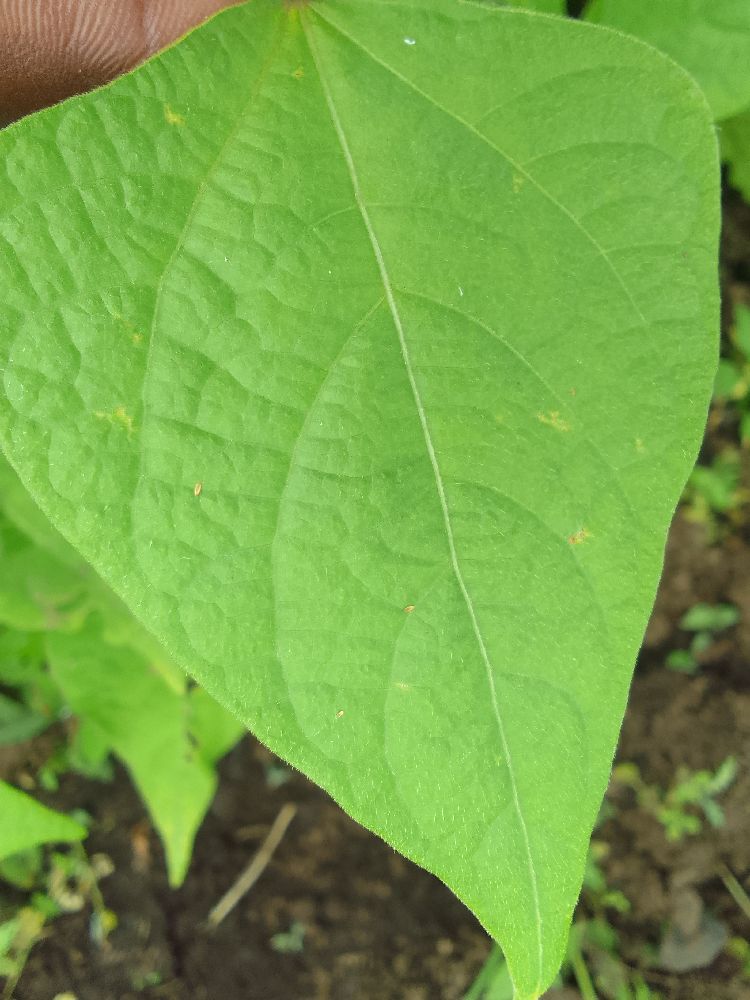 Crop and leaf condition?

common bean, healthy
